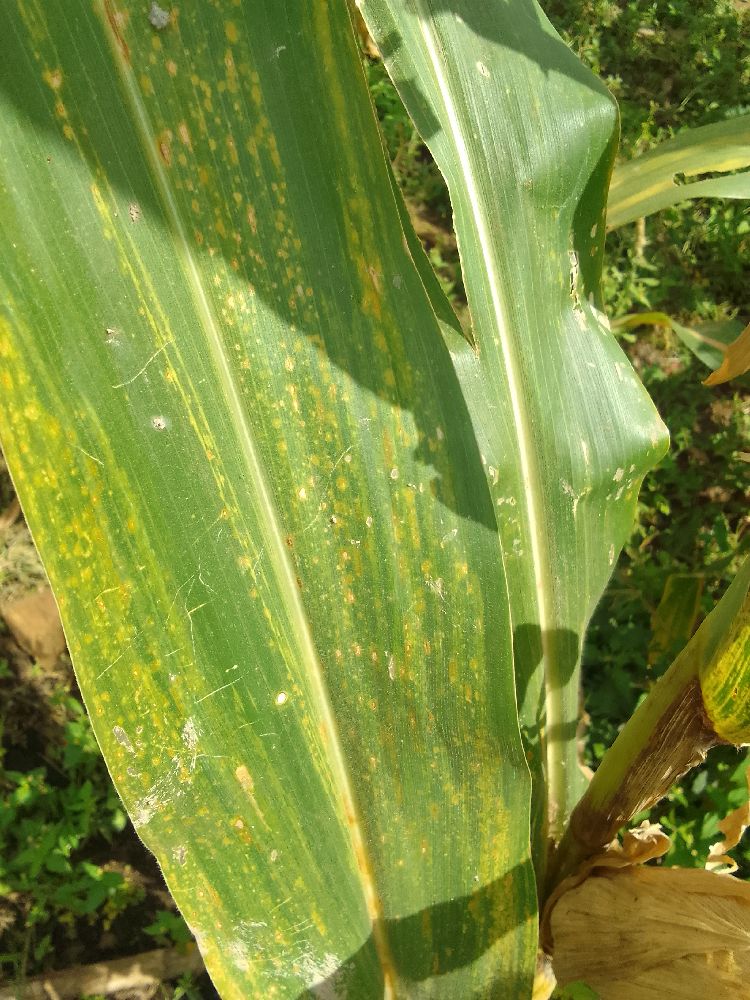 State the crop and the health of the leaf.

maize, maize lethal necrosis
